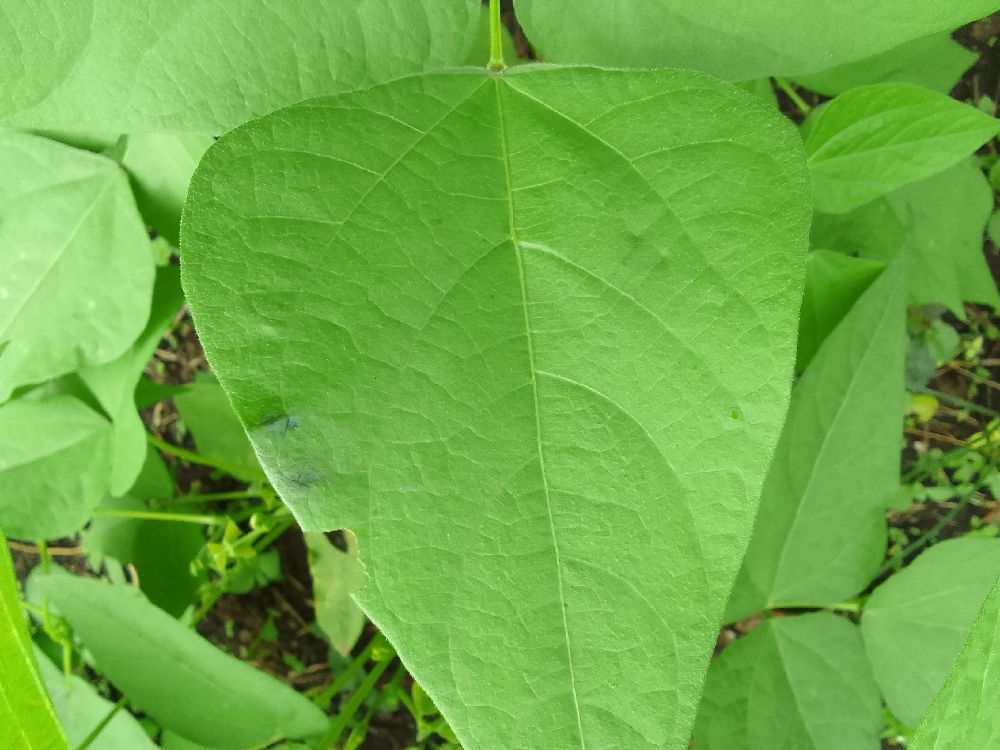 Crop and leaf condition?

common bean, healthy
